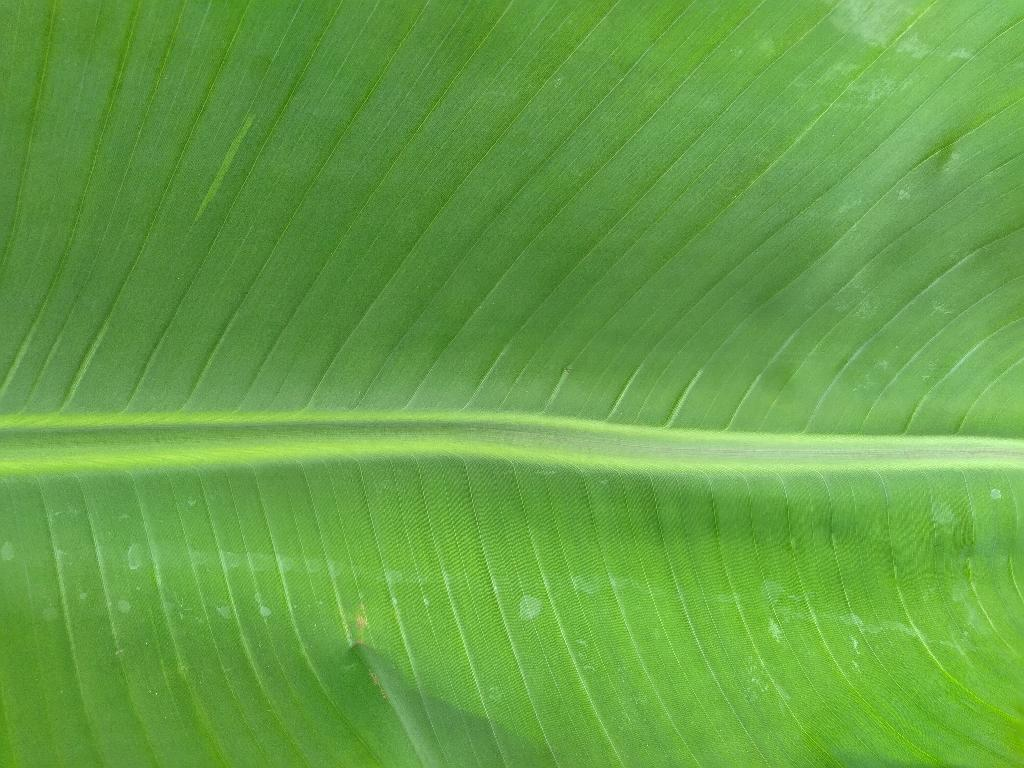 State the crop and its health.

banana, healthy
